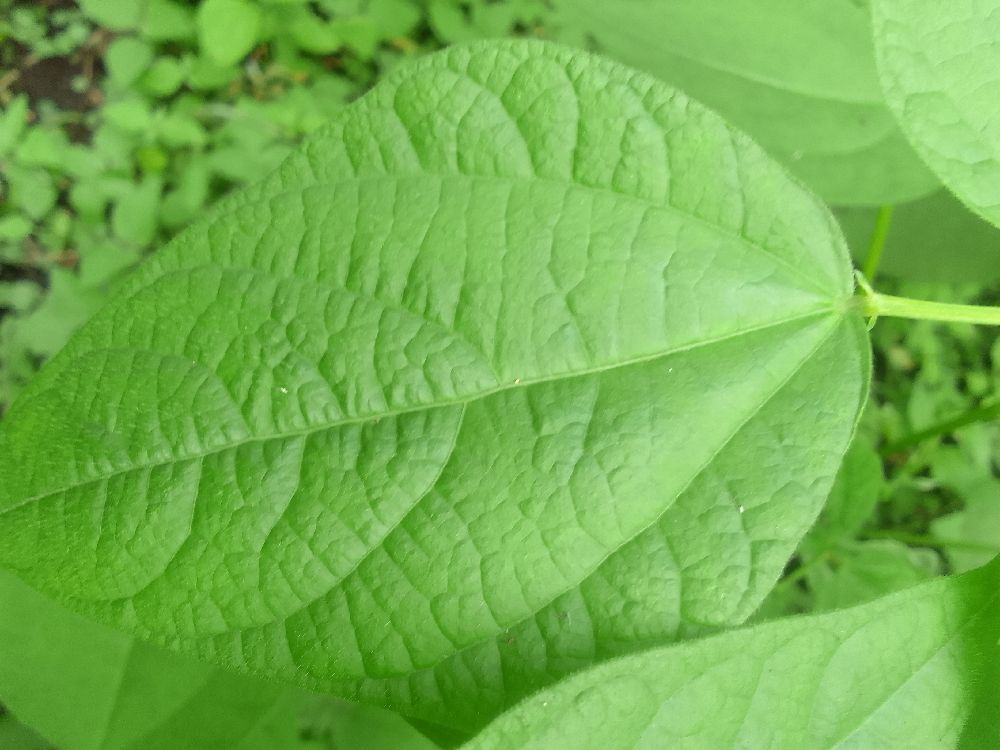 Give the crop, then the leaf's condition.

common bean, healthy
